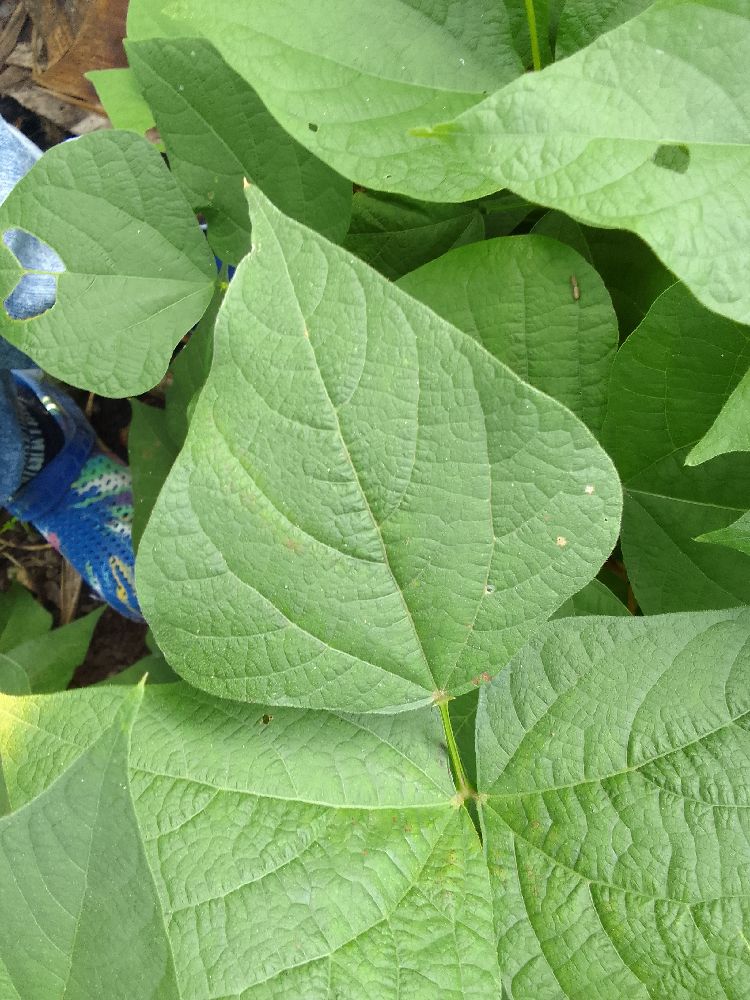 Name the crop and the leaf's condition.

common bean, healthy
